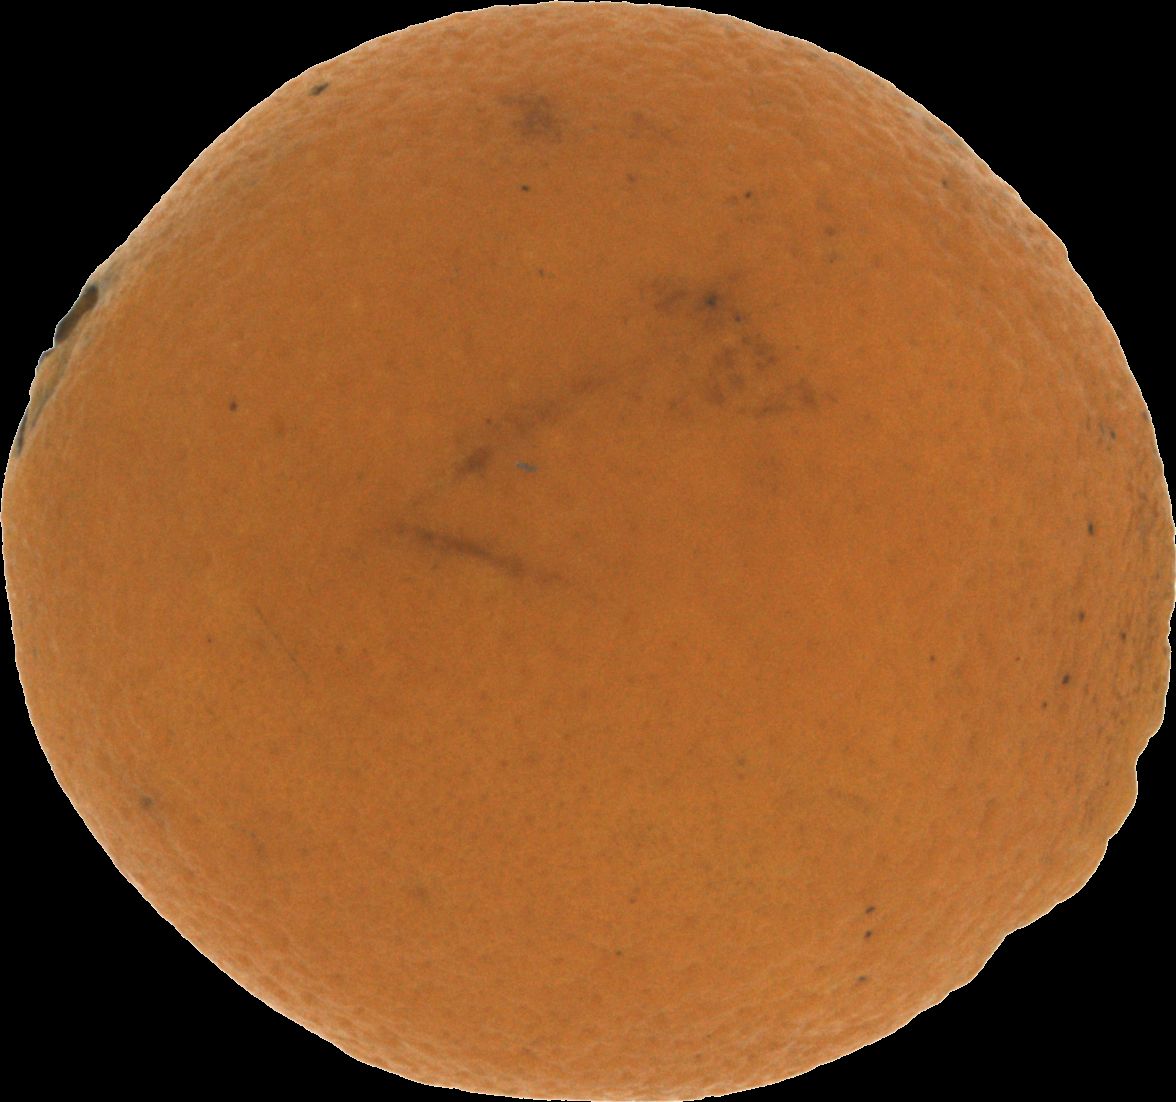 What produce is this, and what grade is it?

orange, bad
